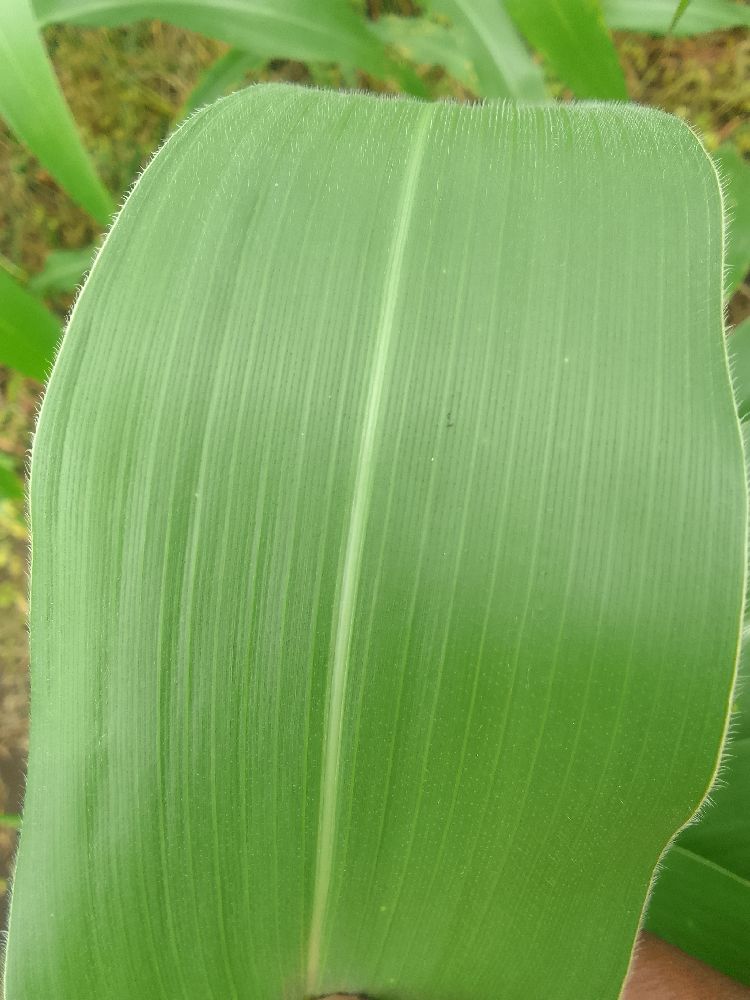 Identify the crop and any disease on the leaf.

maize, healthy
